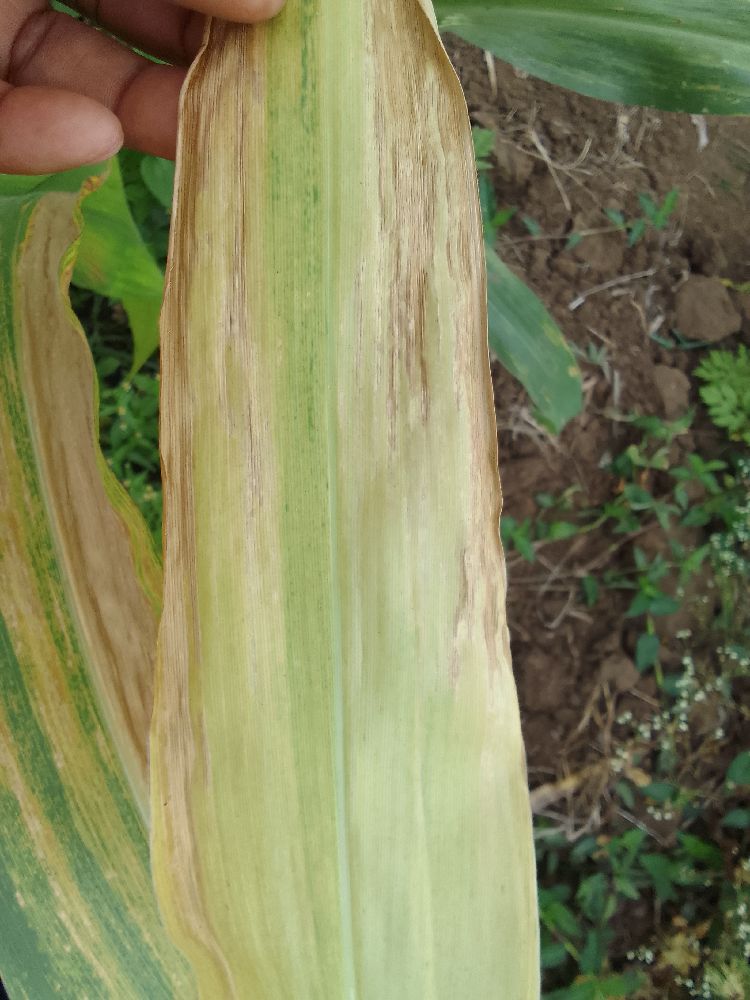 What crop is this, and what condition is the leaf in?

maize, maize lethal necrosis
